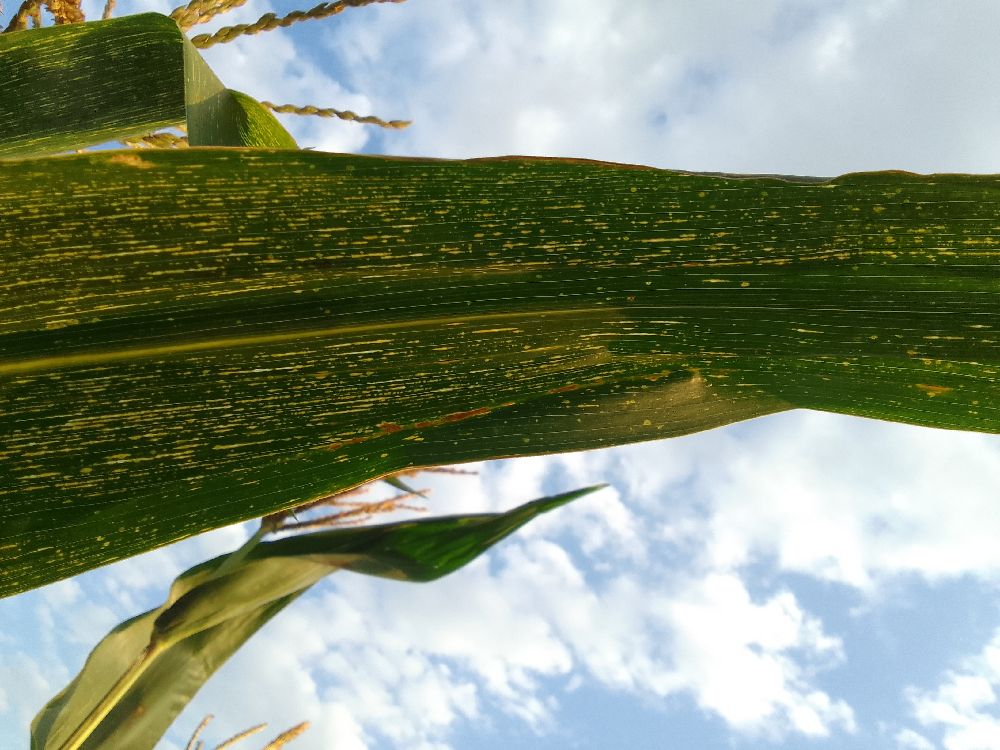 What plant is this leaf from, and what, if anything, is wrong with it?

maize, maize streak virus
